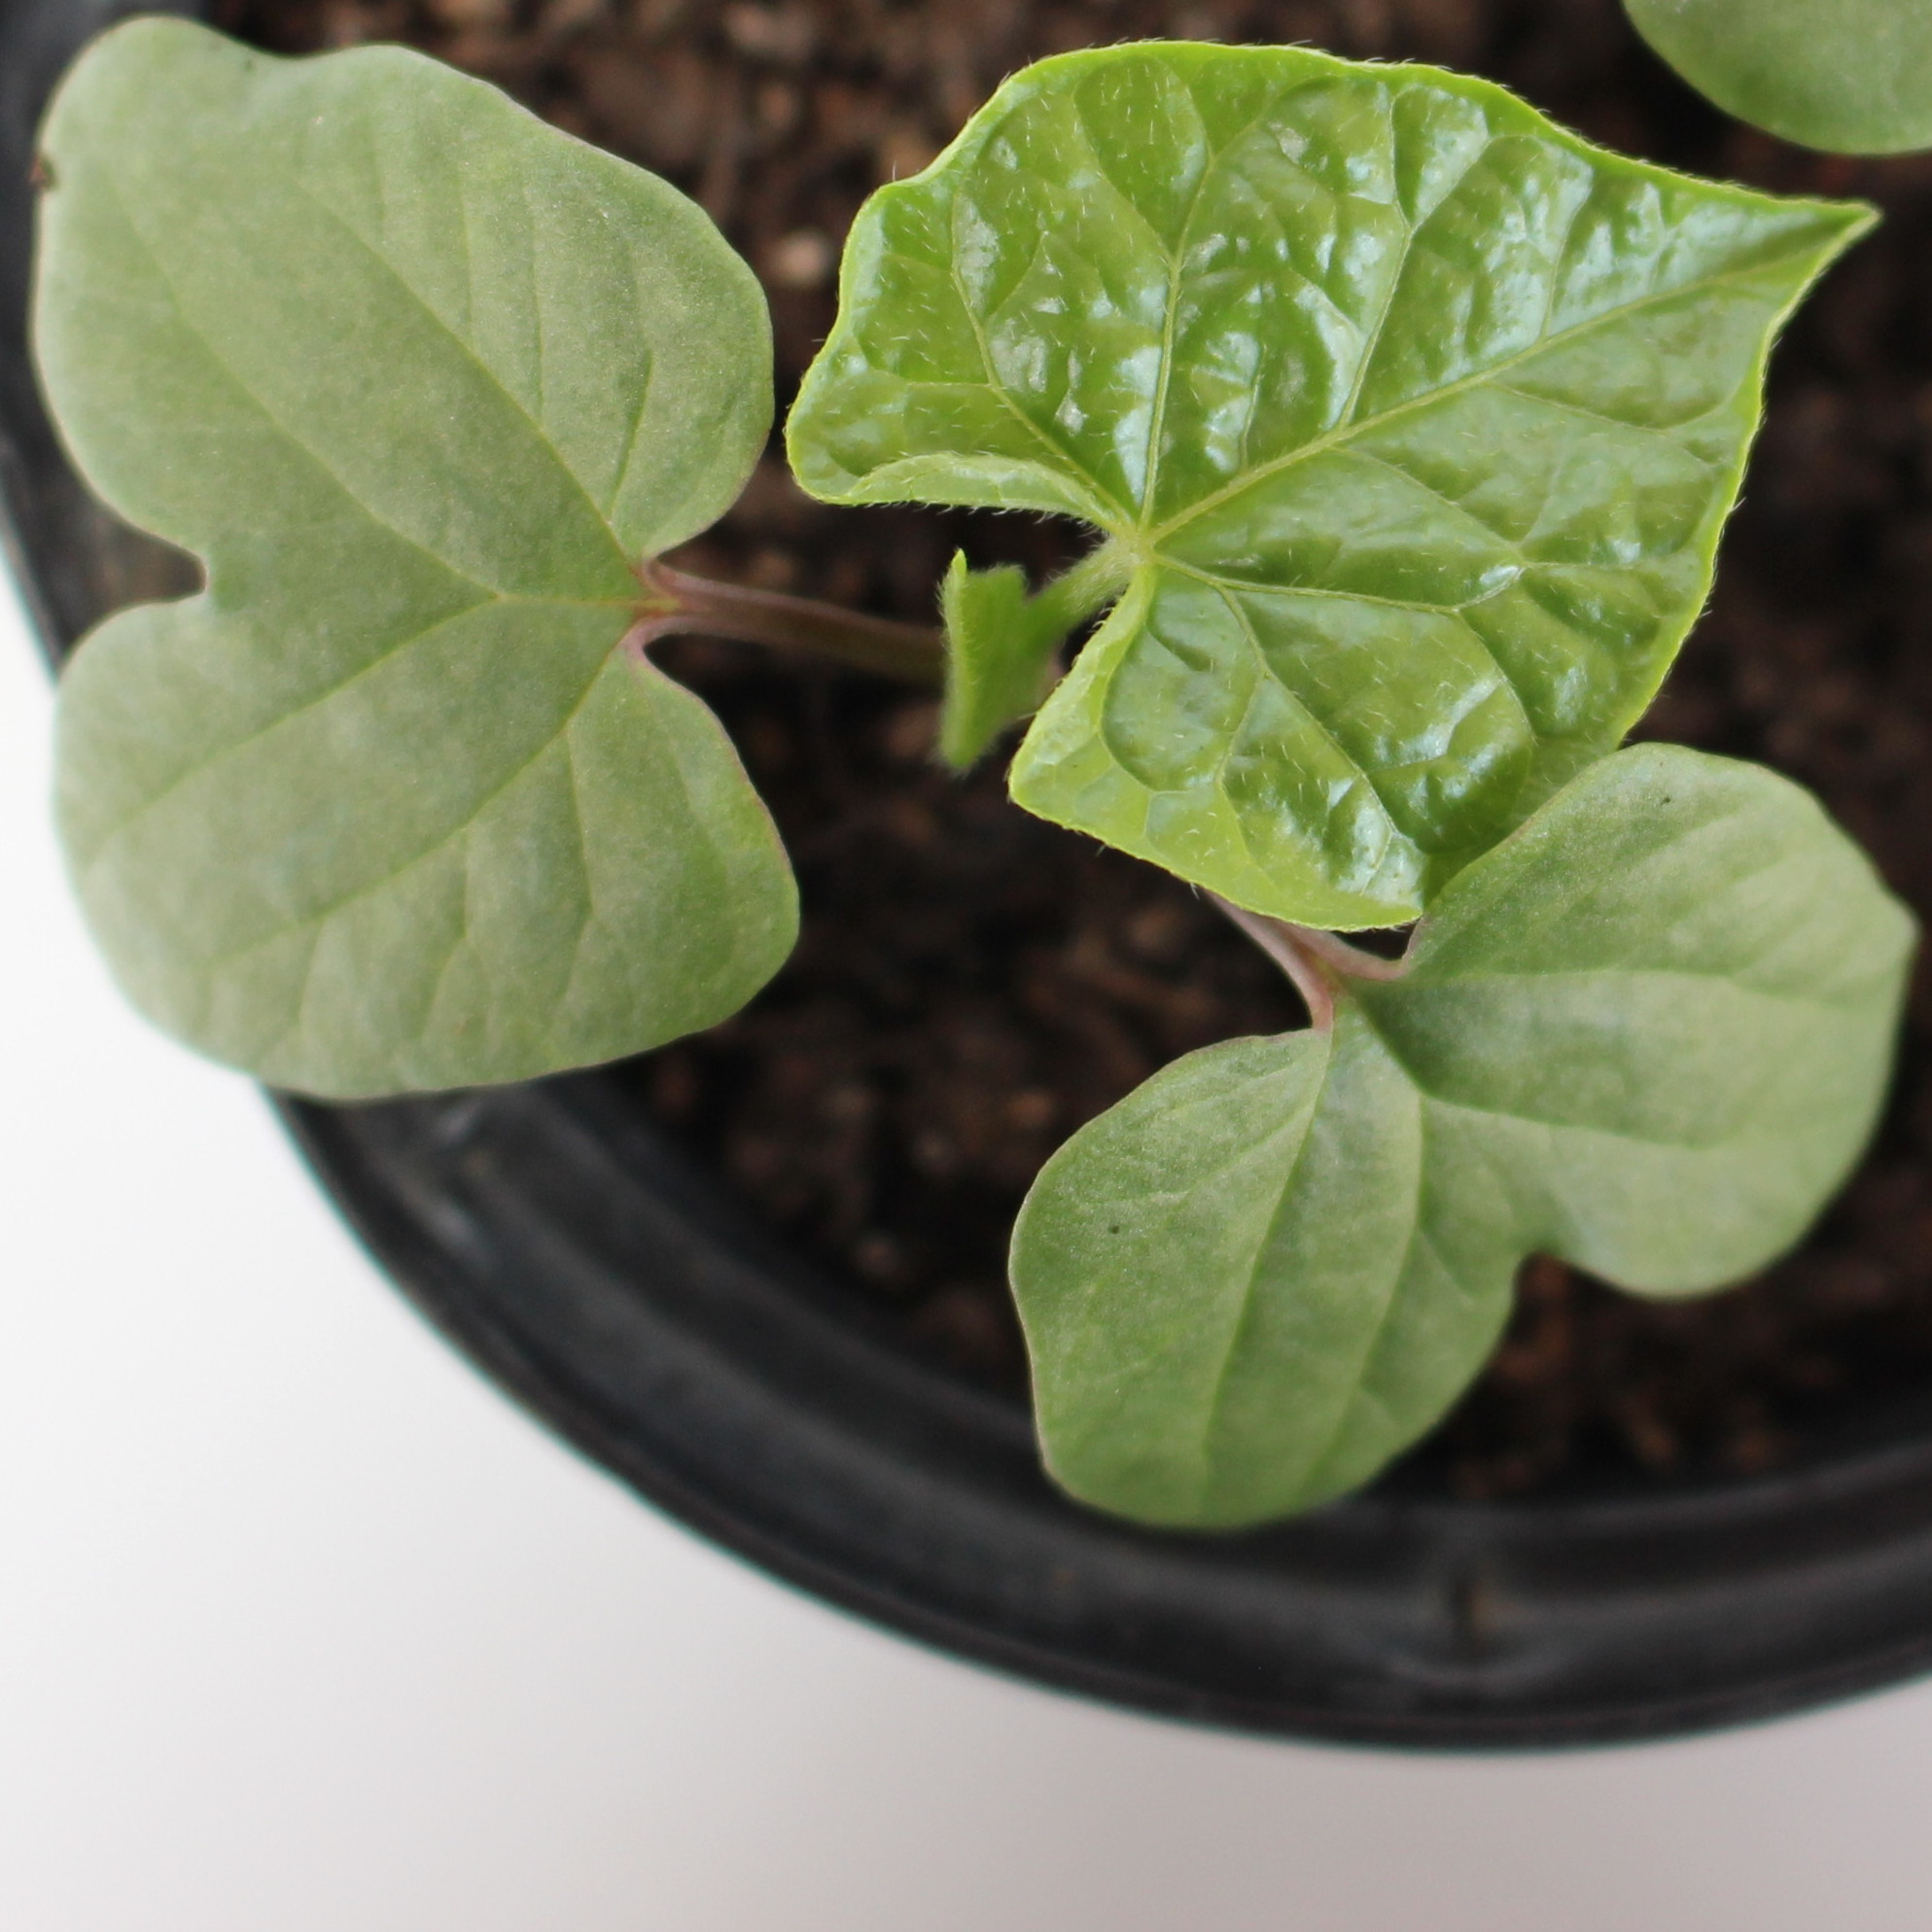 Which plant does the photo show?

Convolvulus arvensis
